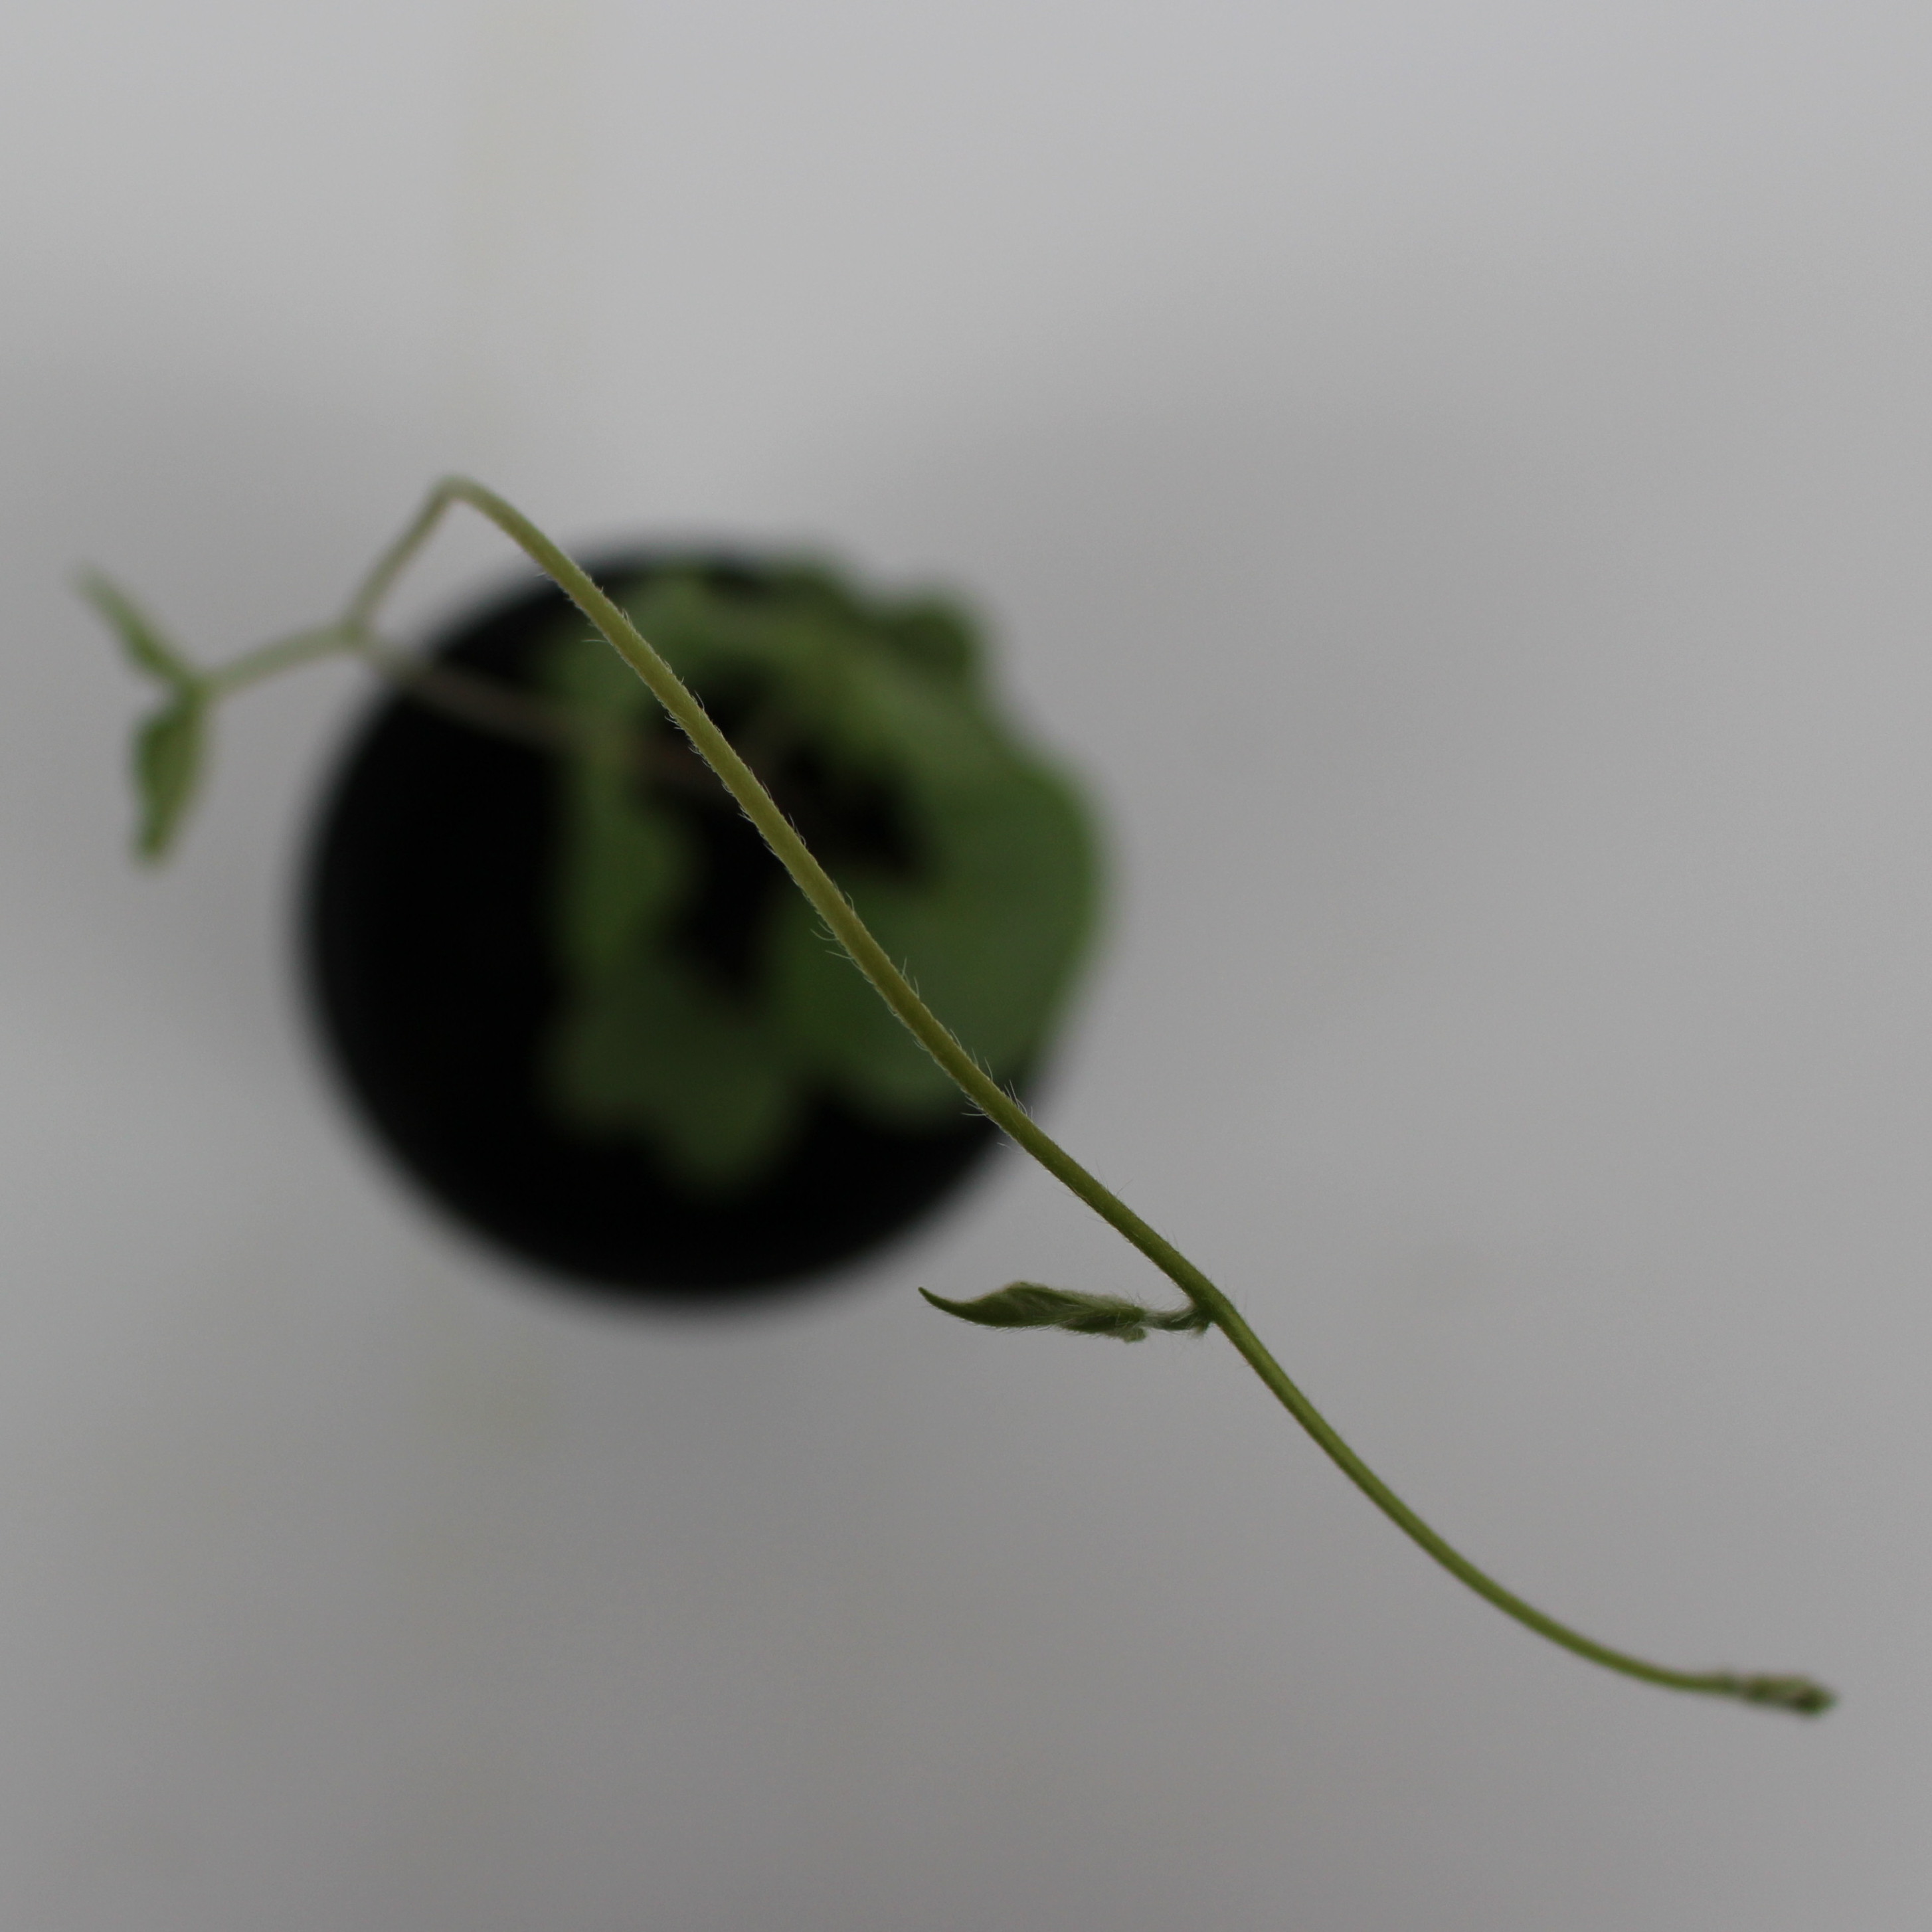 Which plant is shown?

Convolvulus arvensis
